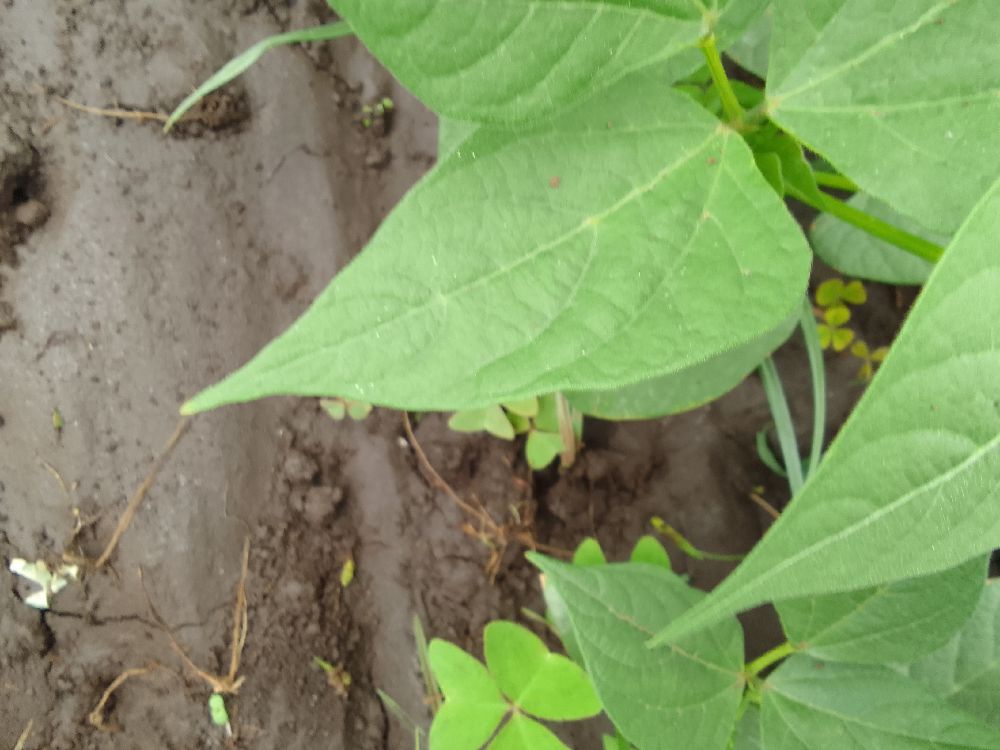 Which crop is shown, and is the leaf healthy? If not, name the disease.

common bean, healthy
